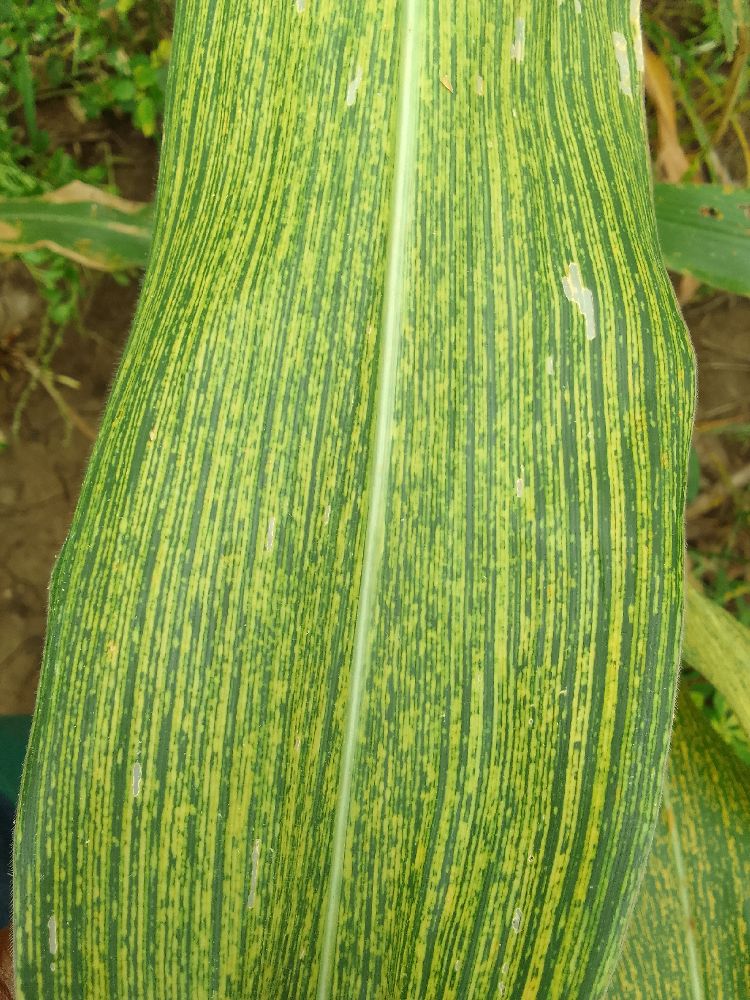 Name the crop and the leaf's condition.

maize, maize streak virus
